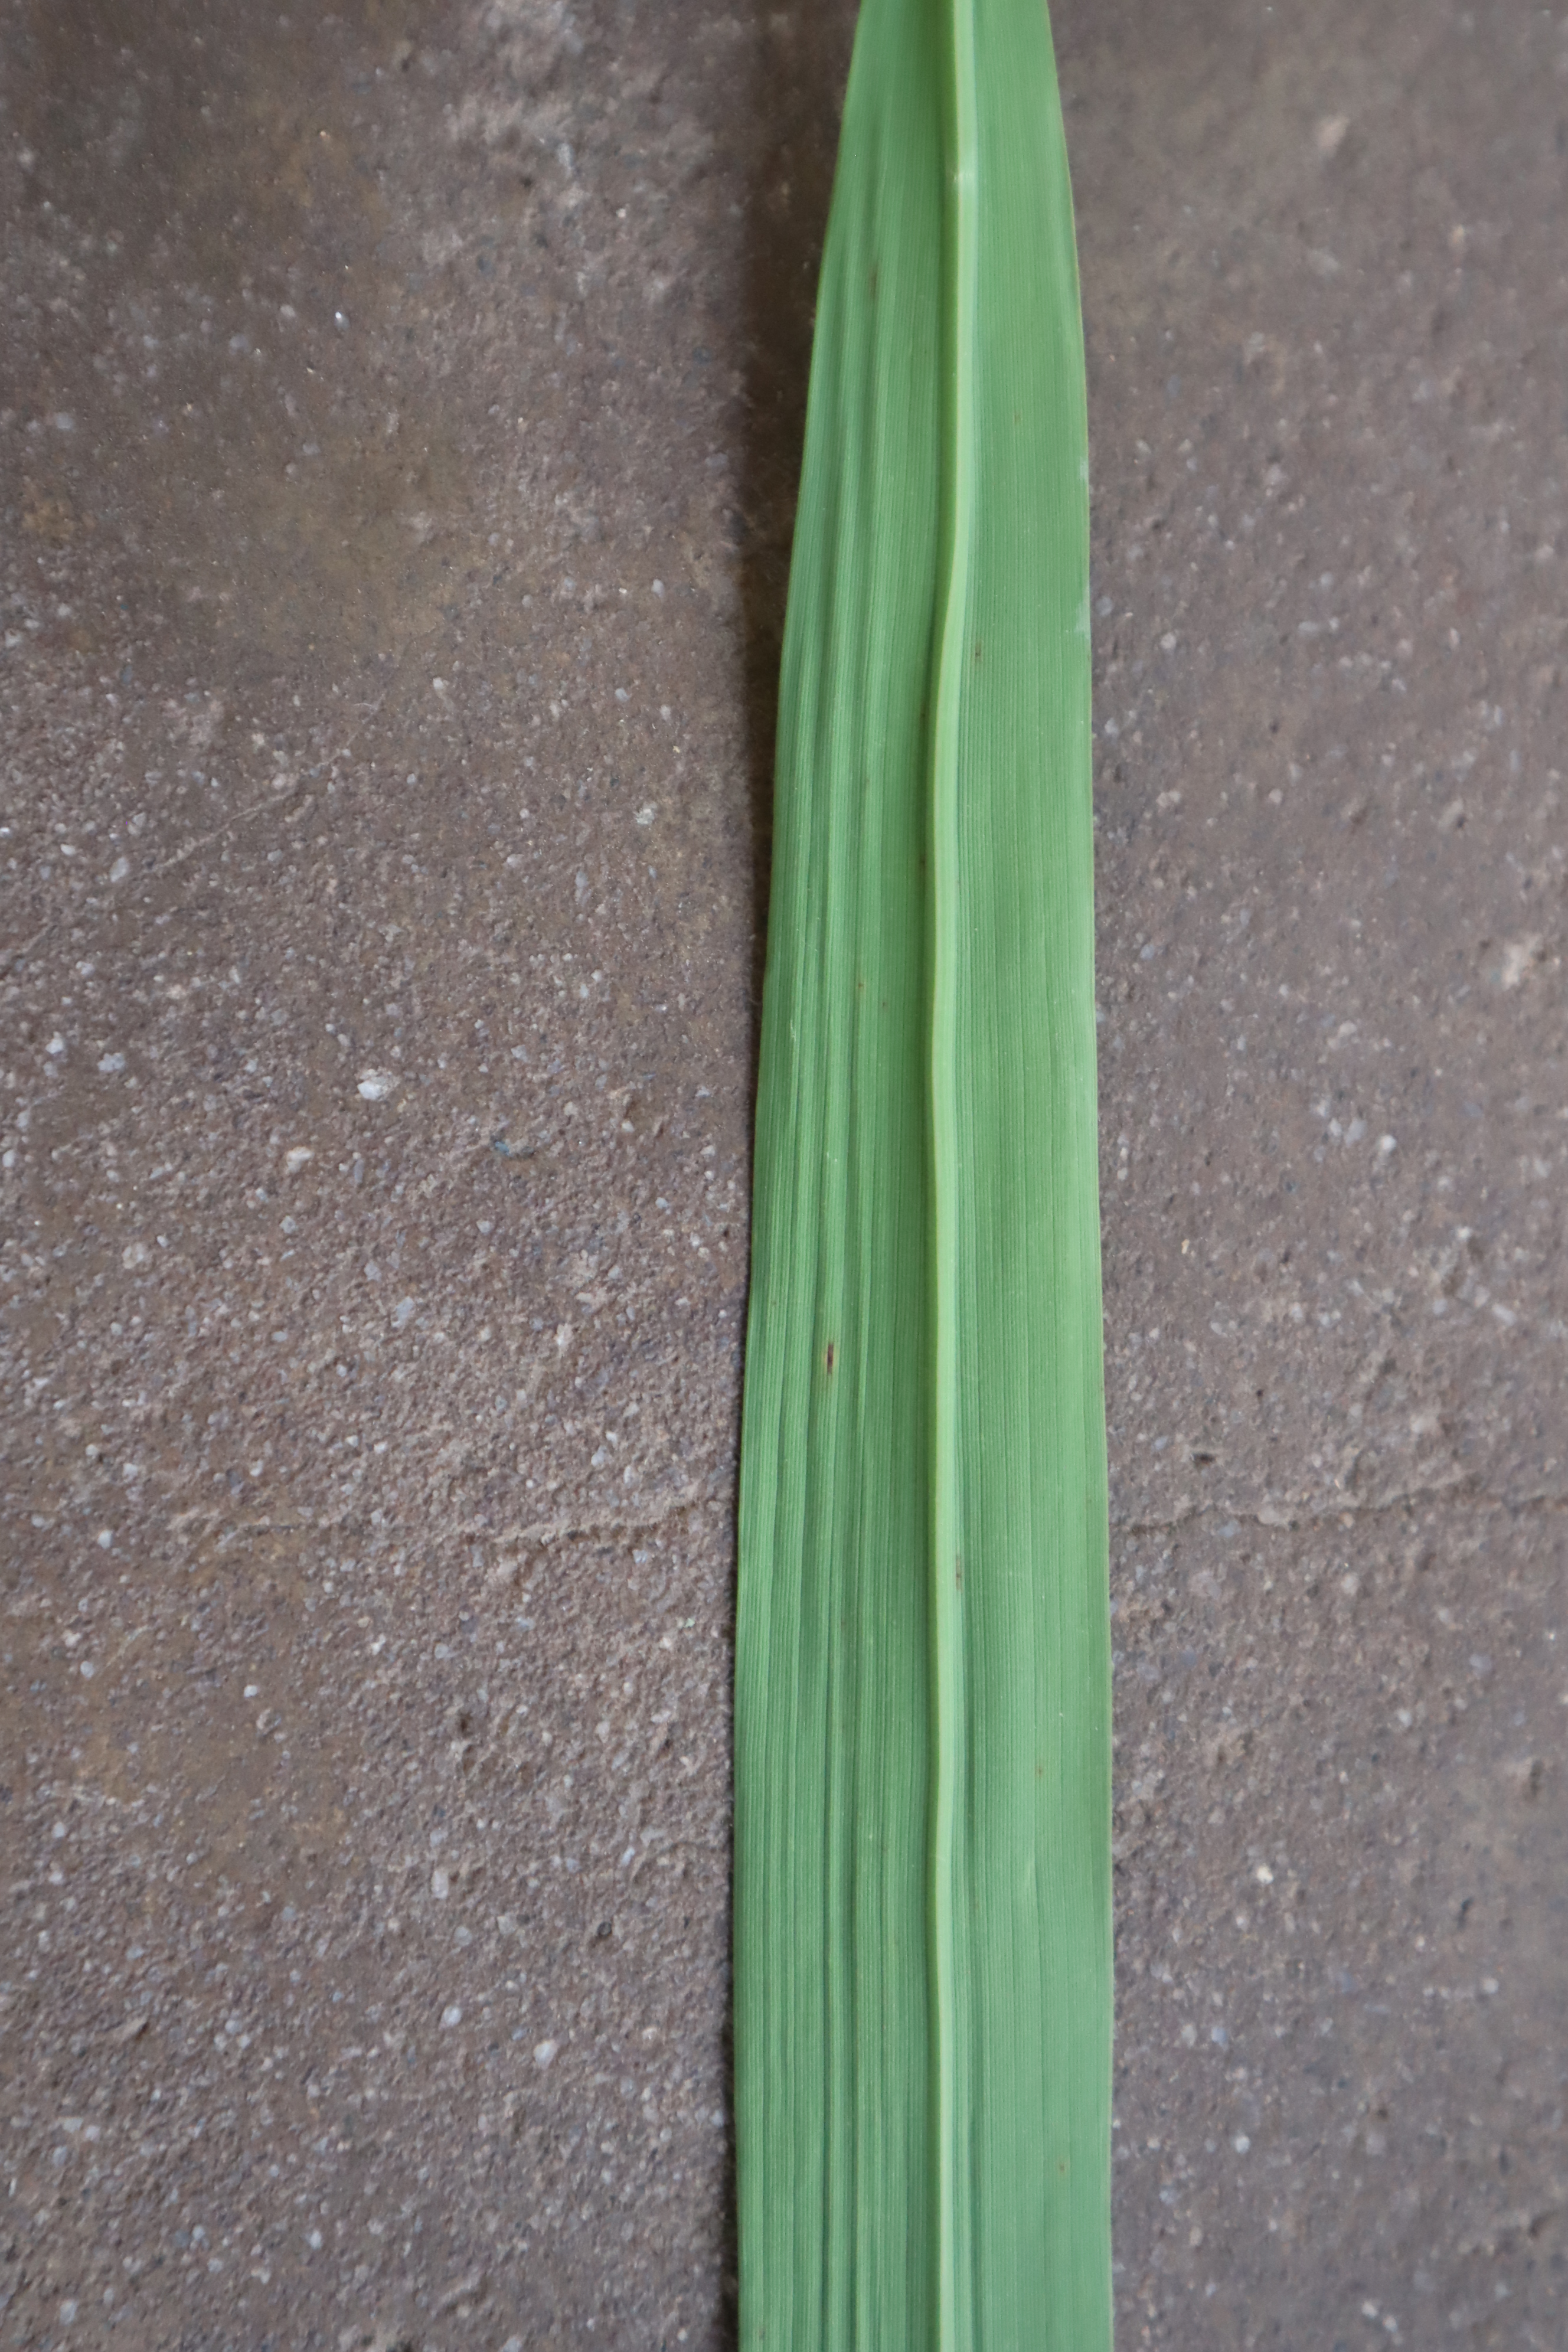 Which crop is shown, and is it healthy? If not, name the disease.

rice, healthy leaves
